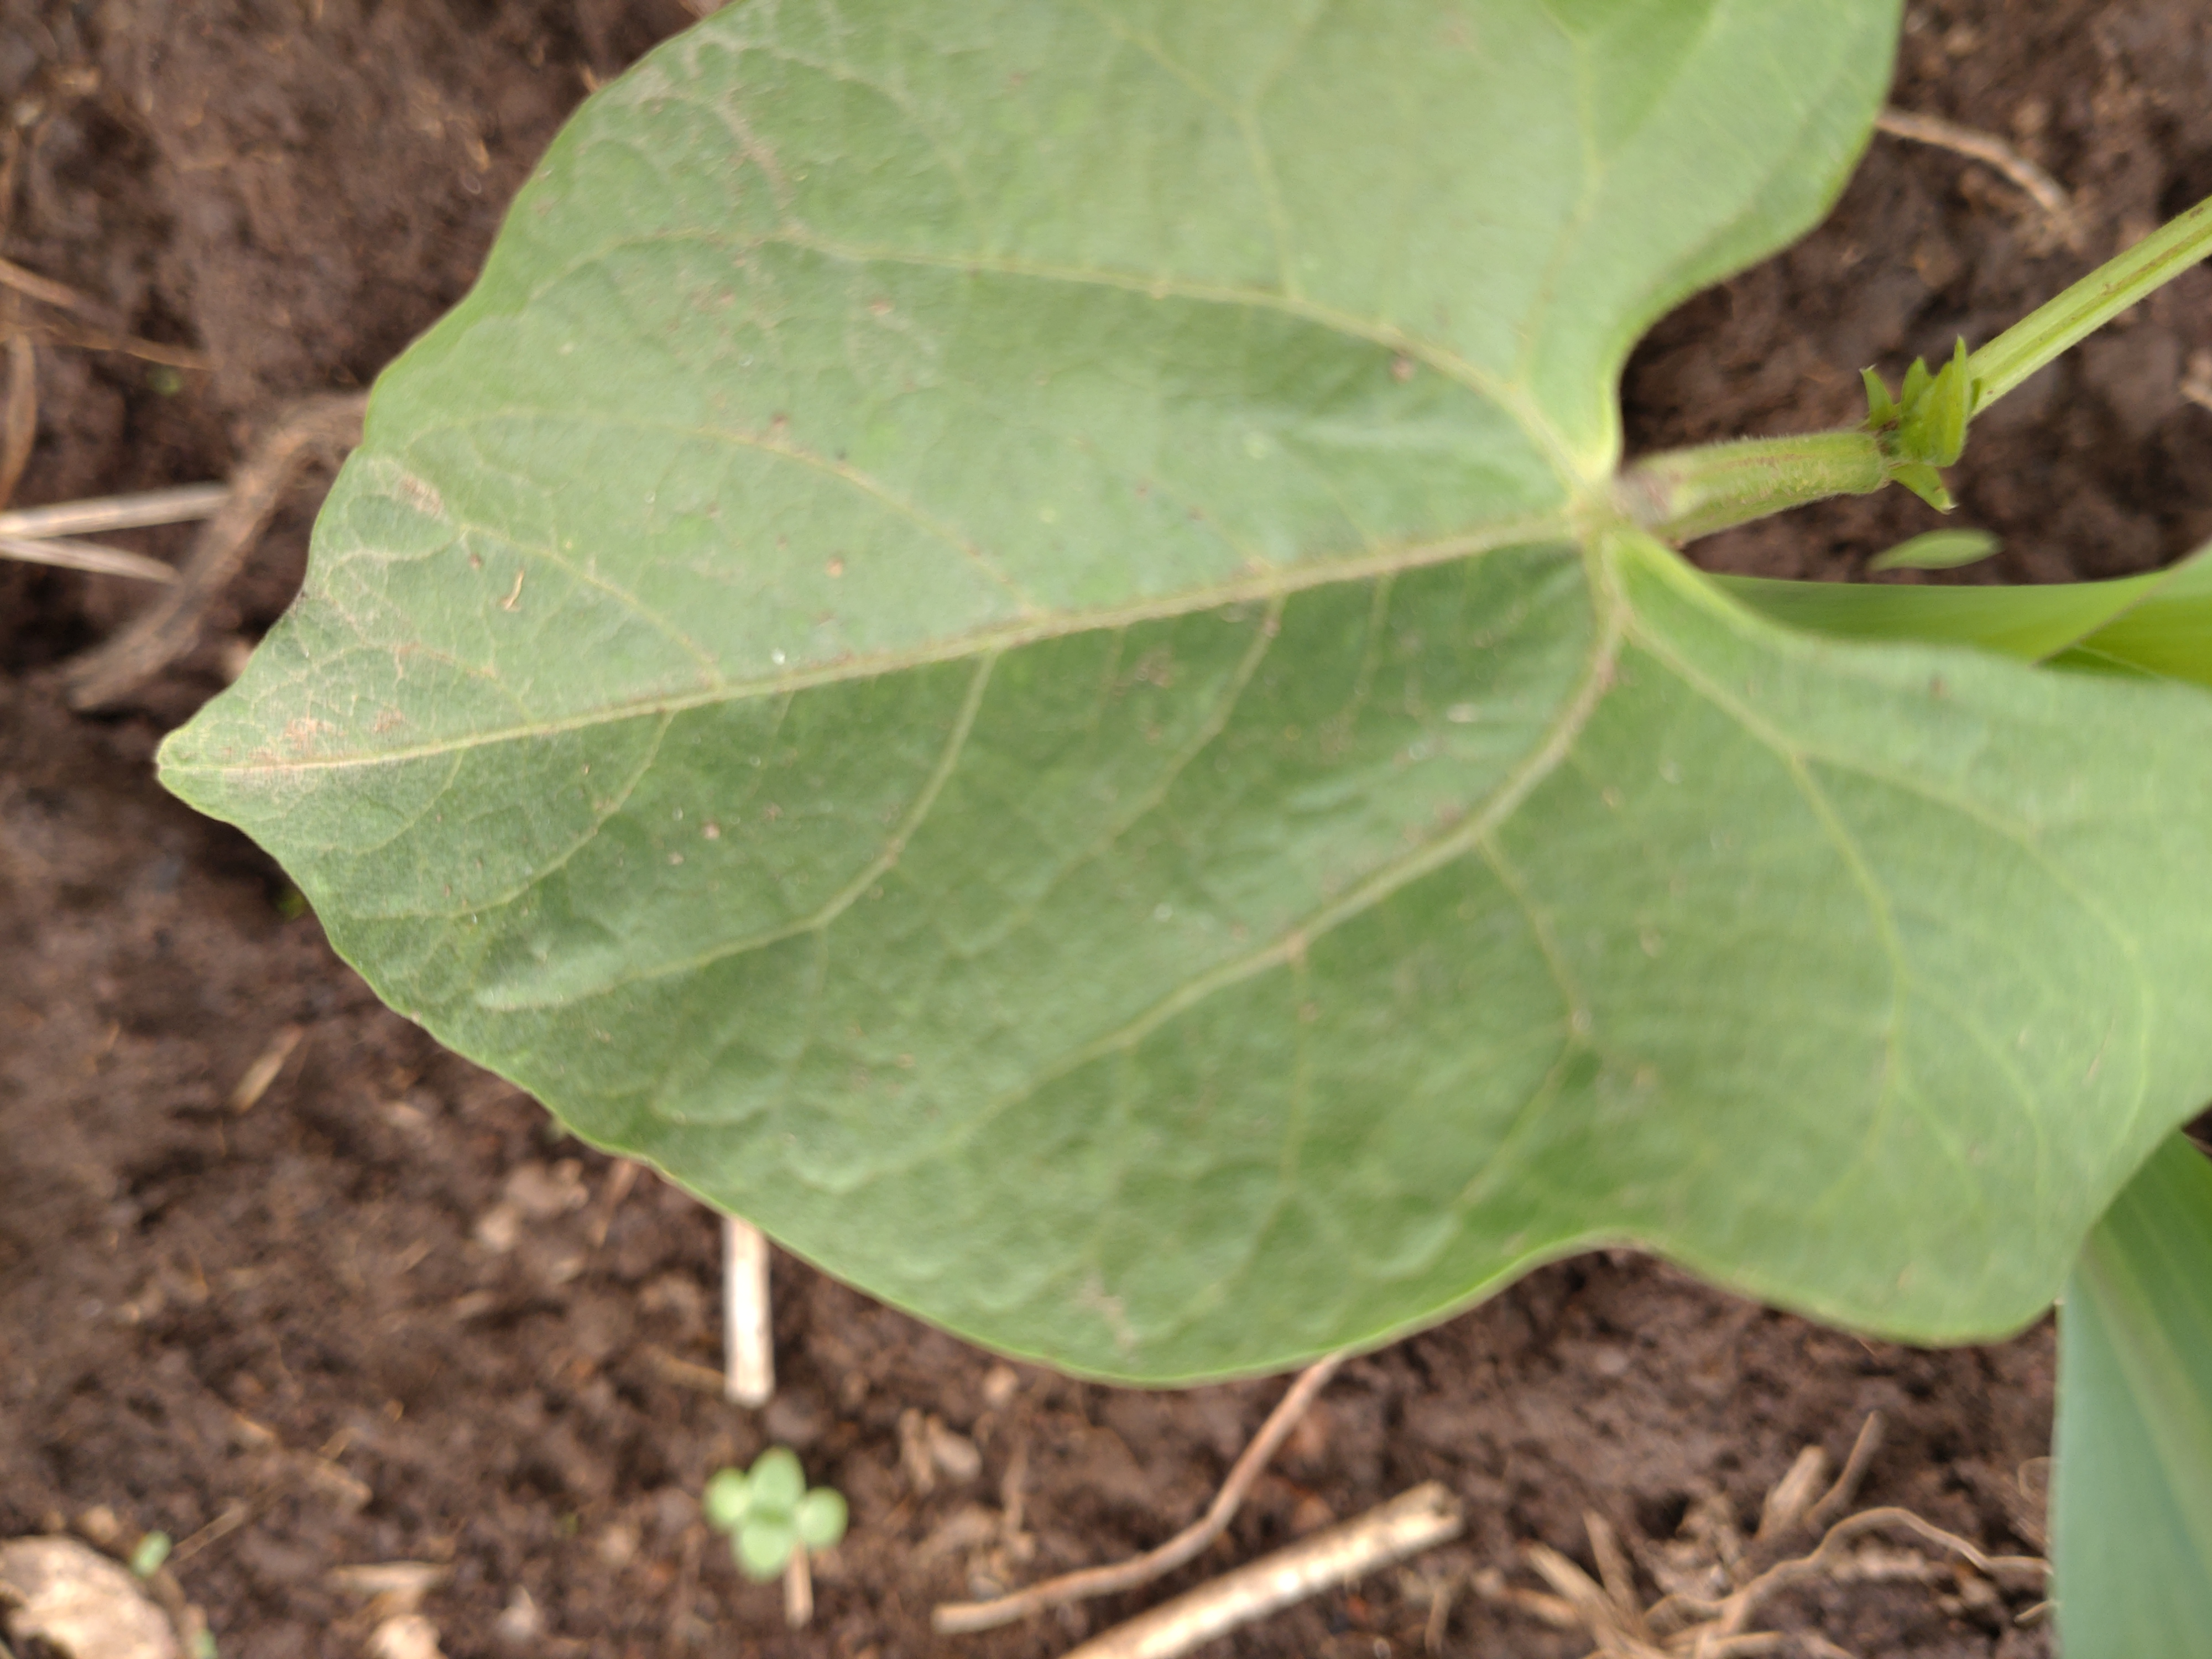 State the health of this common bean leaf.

healthy
